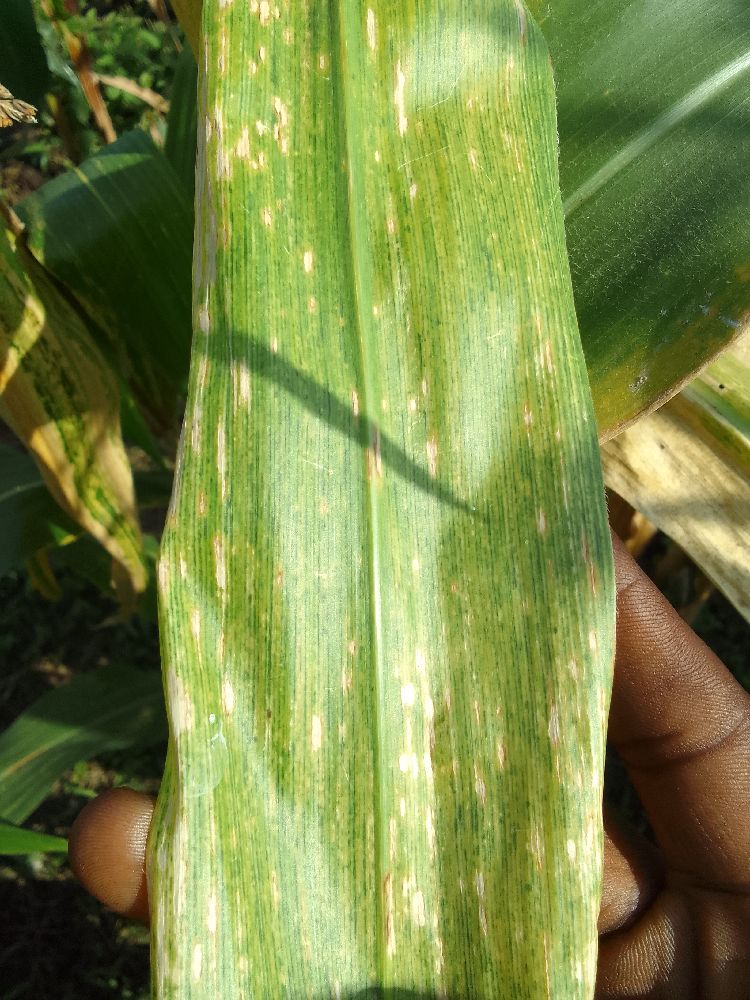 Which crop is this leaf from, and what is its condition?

maize, maize lethal necrosis
